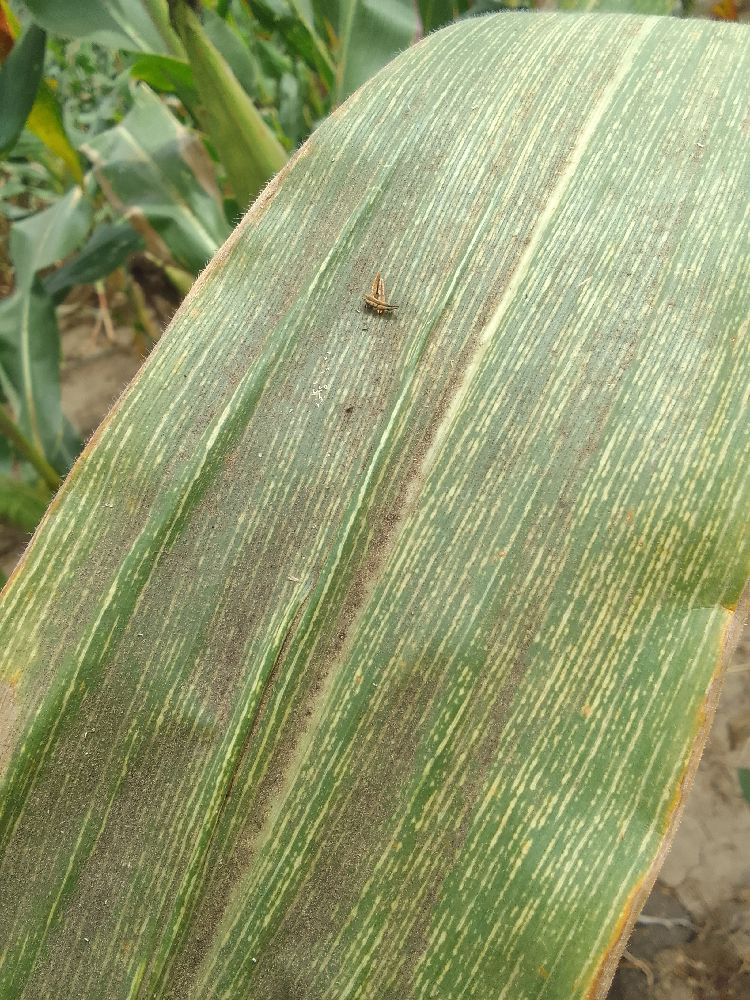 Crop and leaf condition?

maize, maize streak virus
